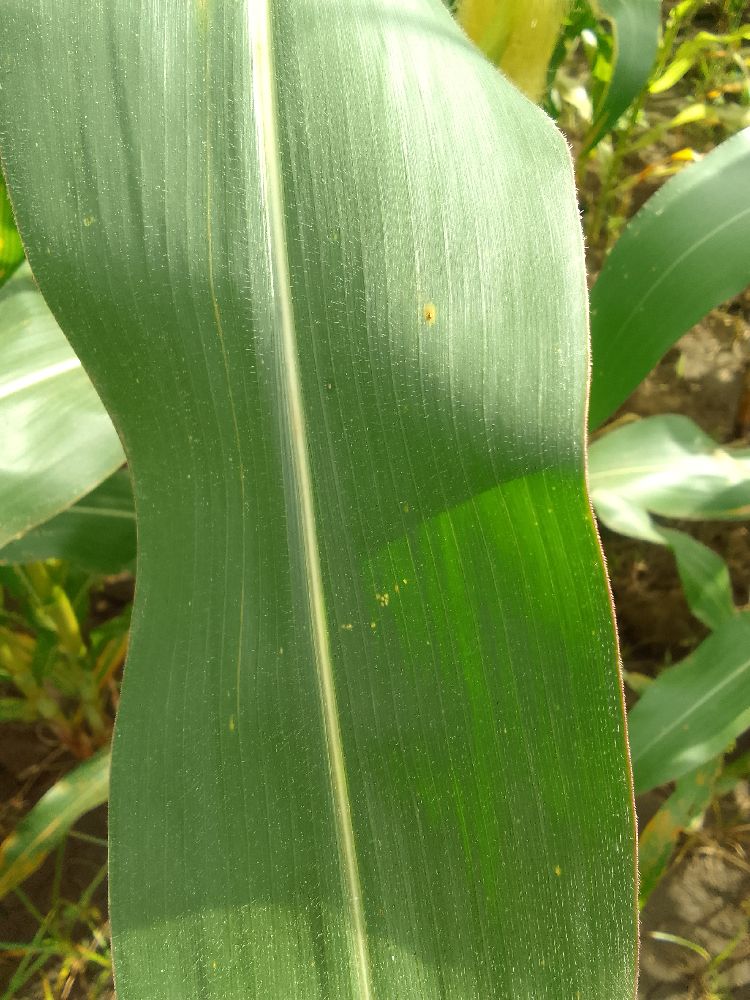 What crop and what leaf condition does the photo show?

maize, healthy
